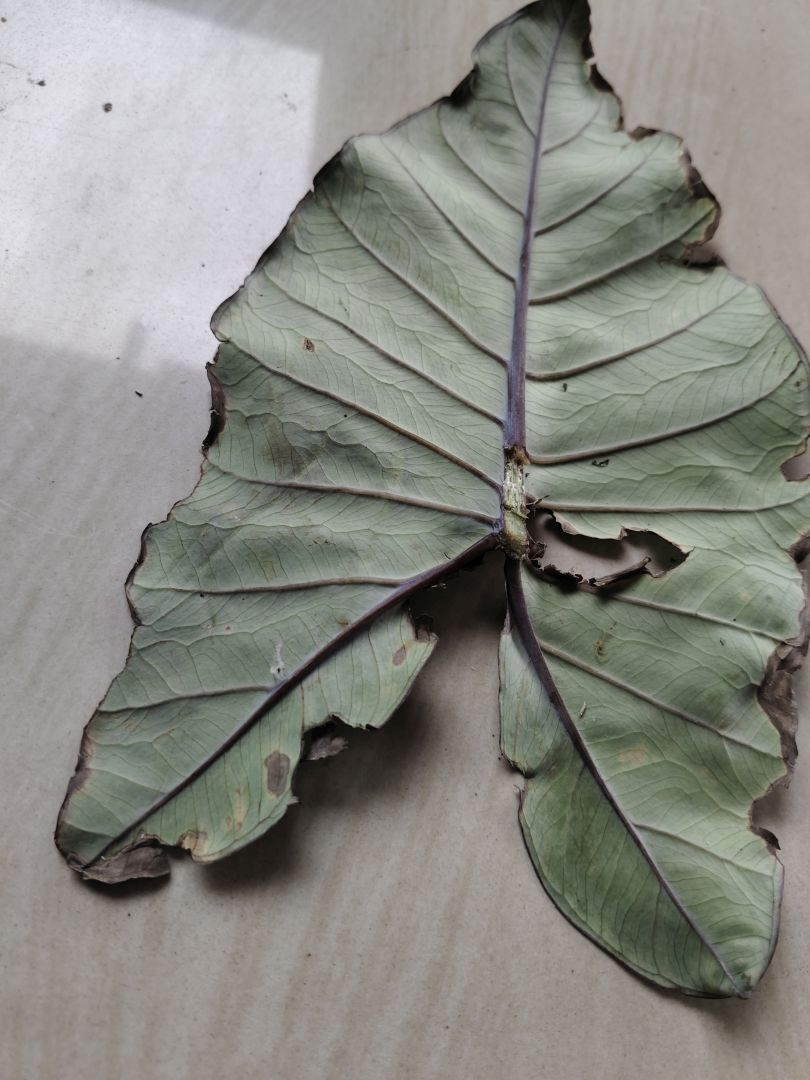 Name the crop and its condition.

taro, leaf blight
